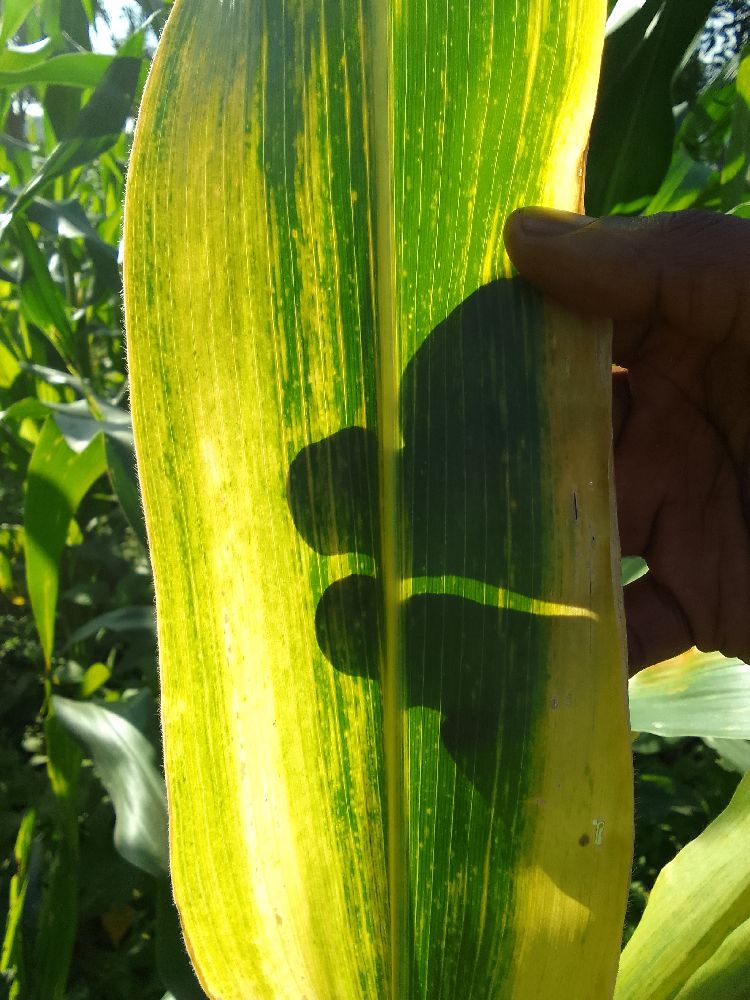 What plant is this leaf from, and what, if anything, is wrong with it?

maize, maize lethal necrosis
